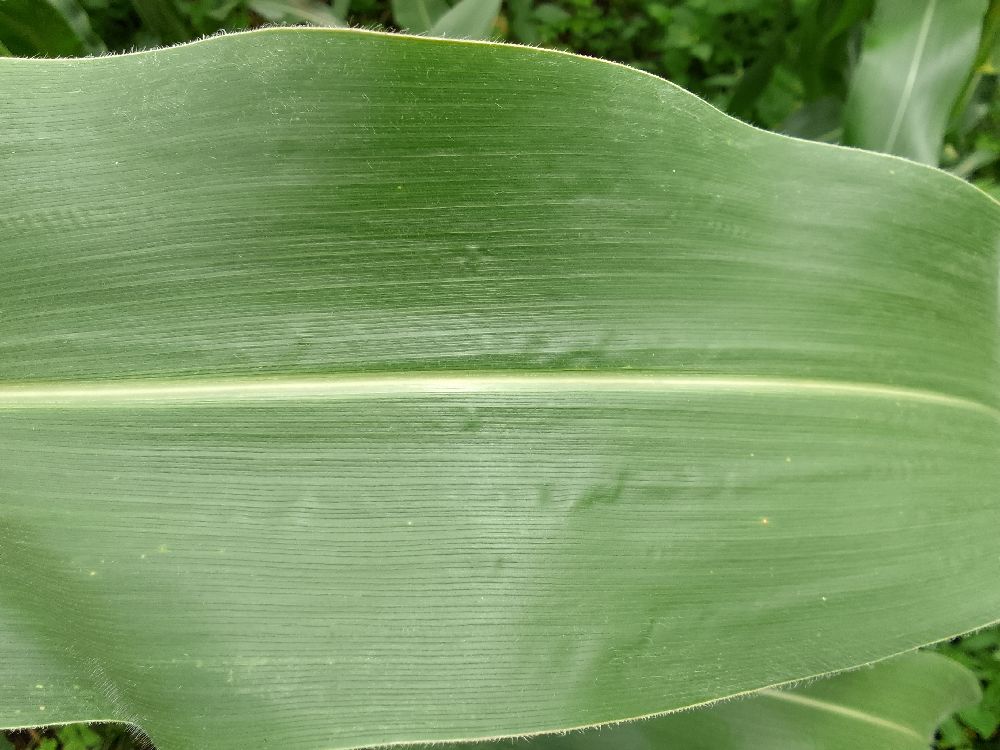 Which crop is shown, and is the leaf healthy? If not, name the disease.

maize, healthy
